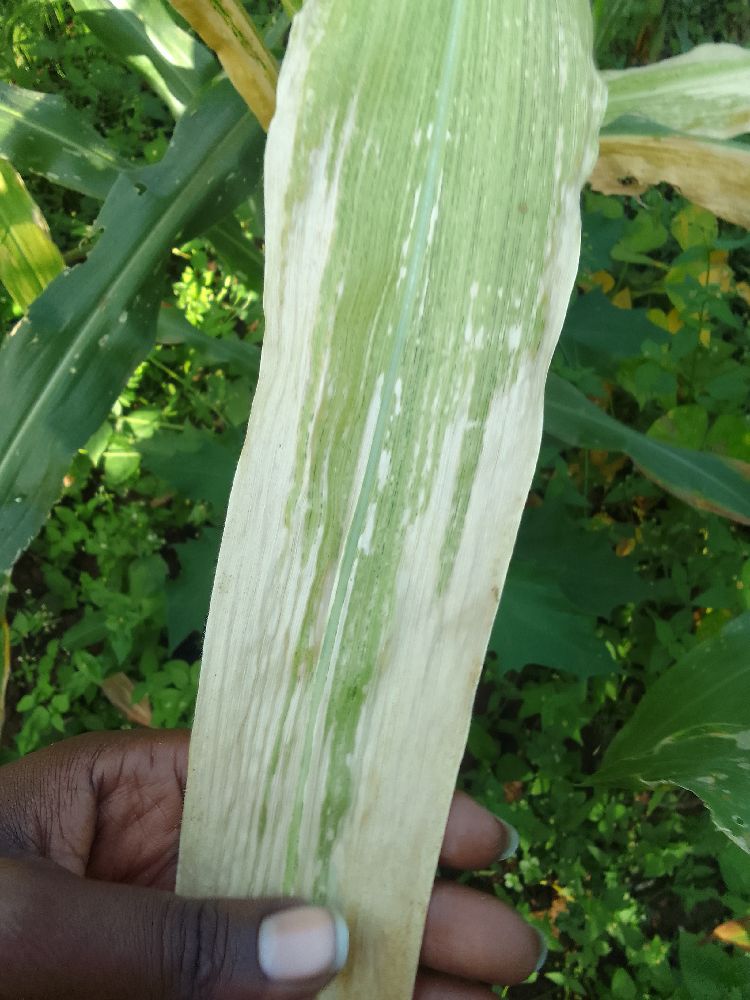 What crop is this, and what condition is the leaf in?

maize, maize lethal necrosis
